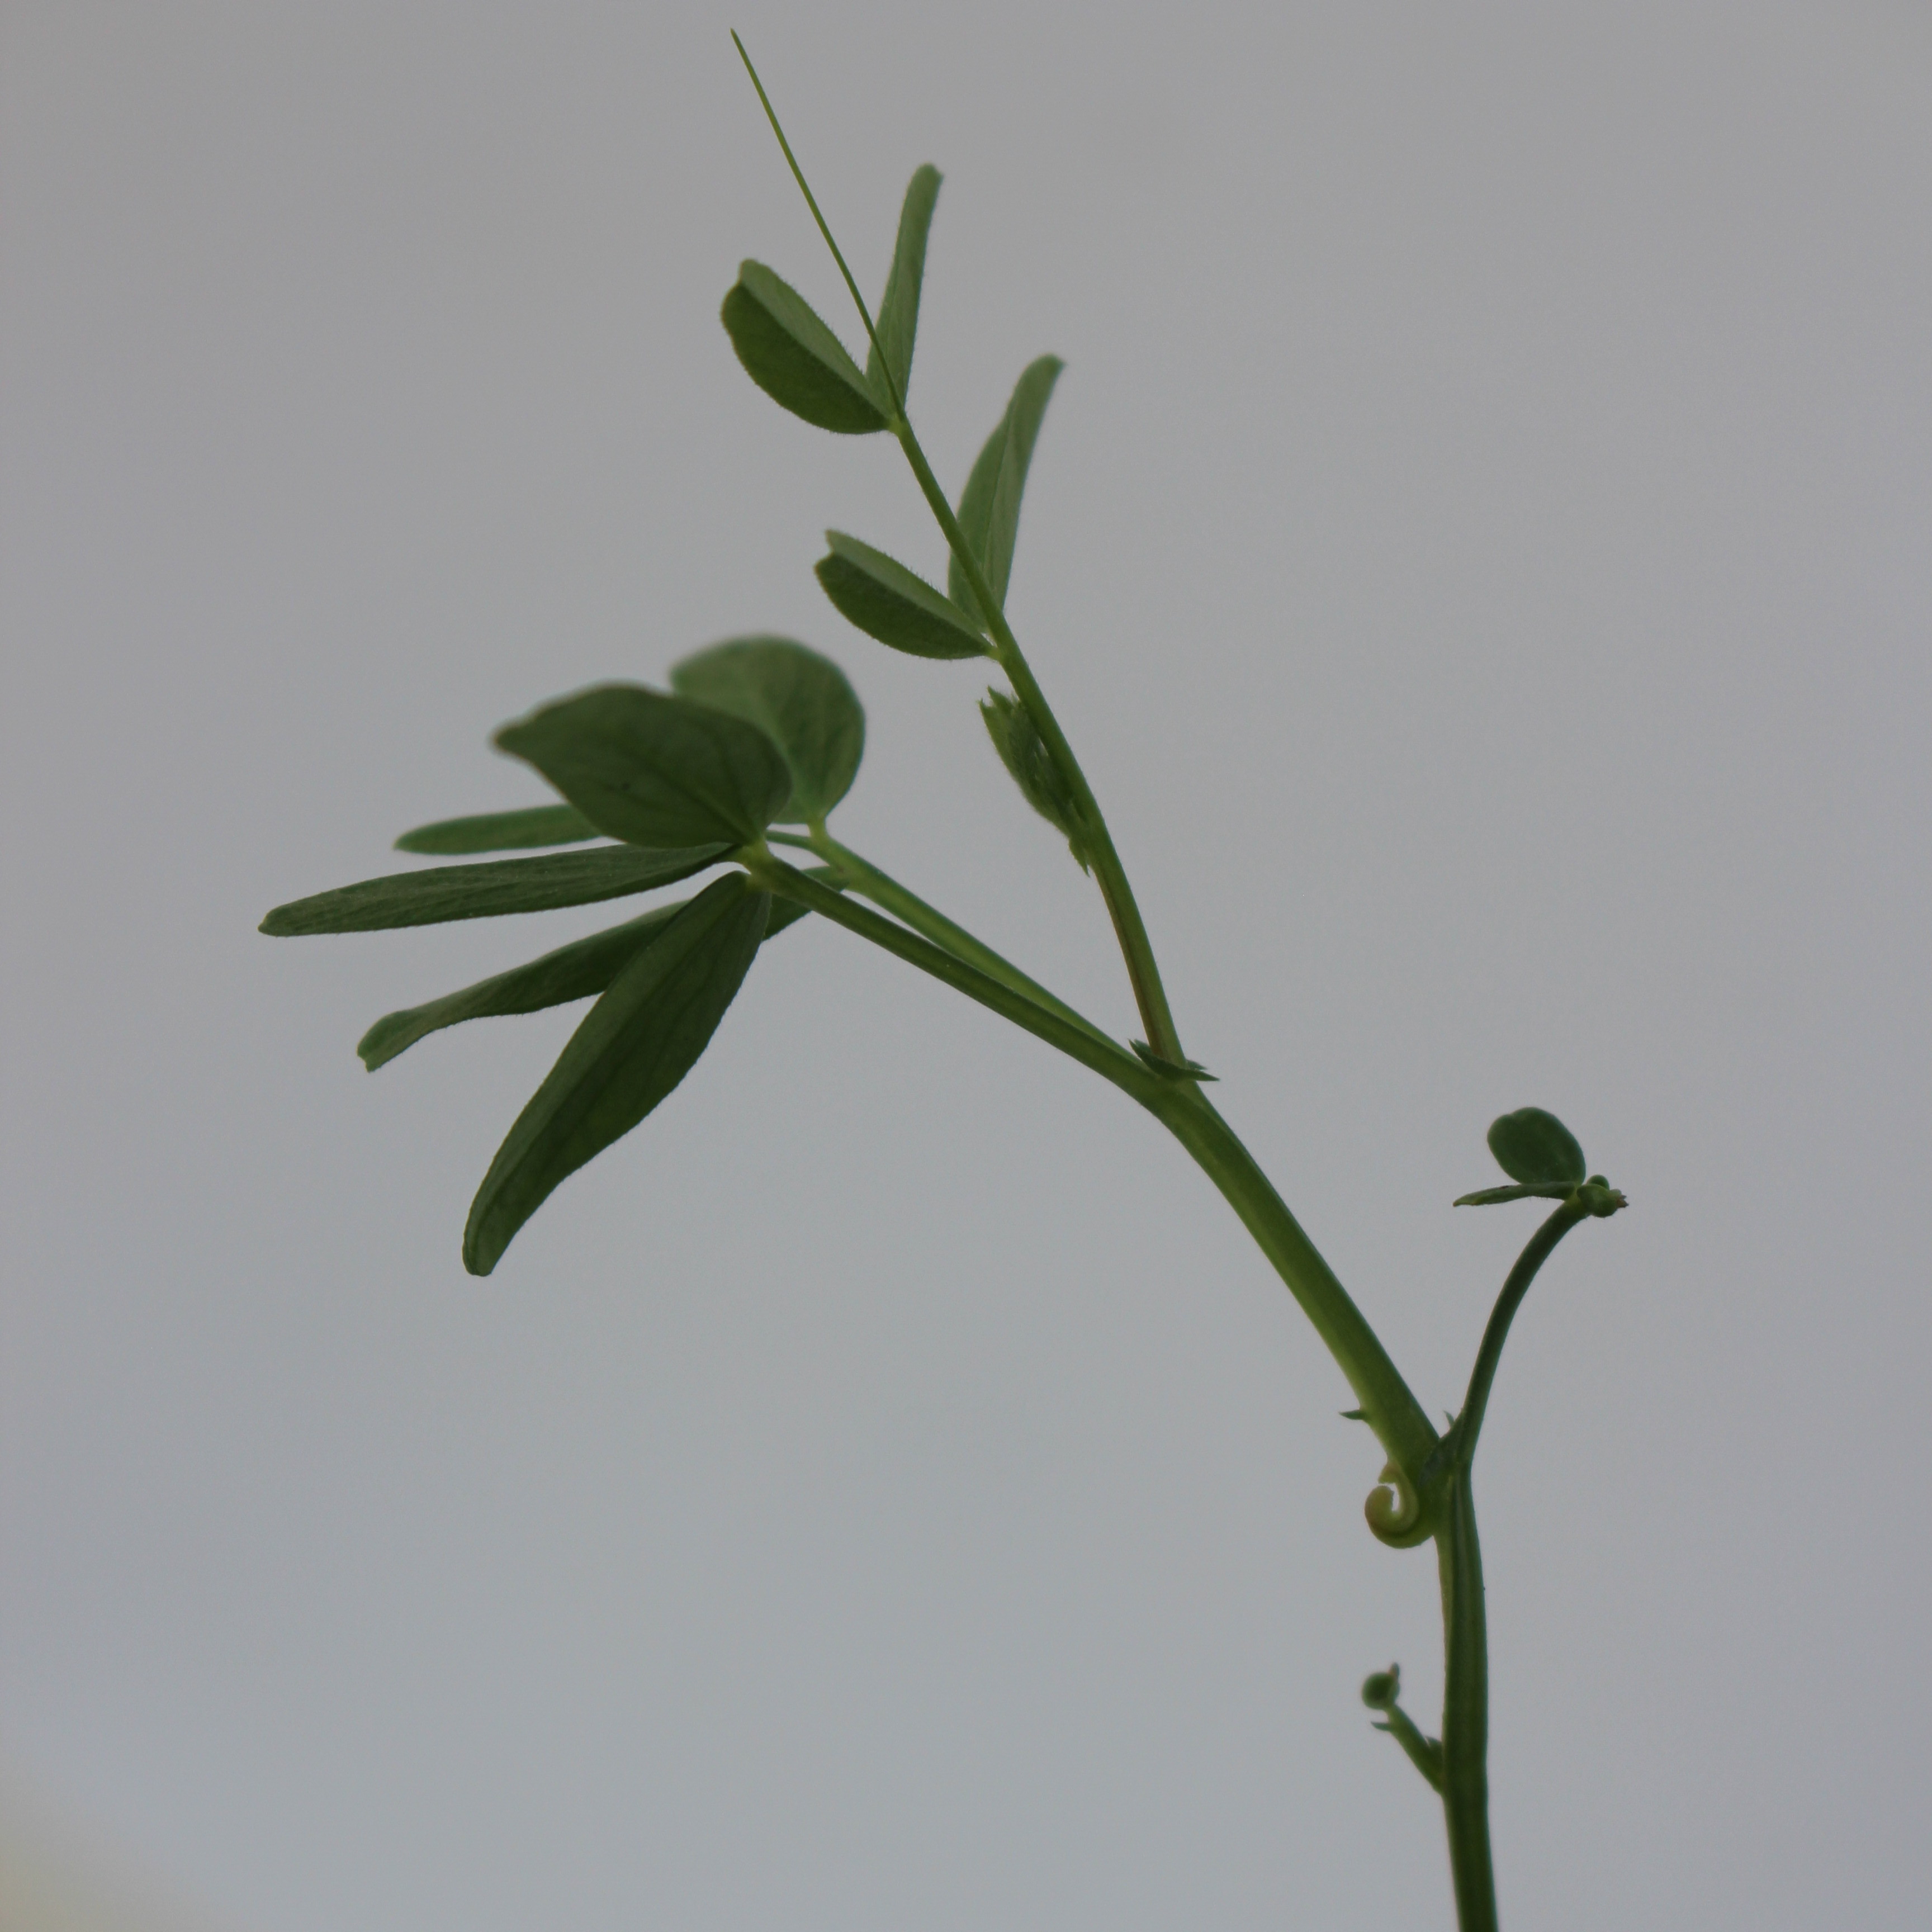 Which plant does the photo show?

Vicia sativa
